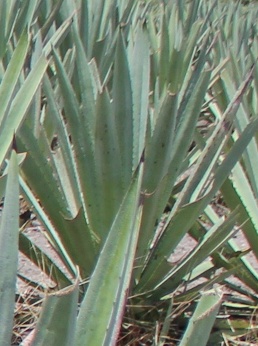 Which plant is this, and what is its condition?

agave, healthy
